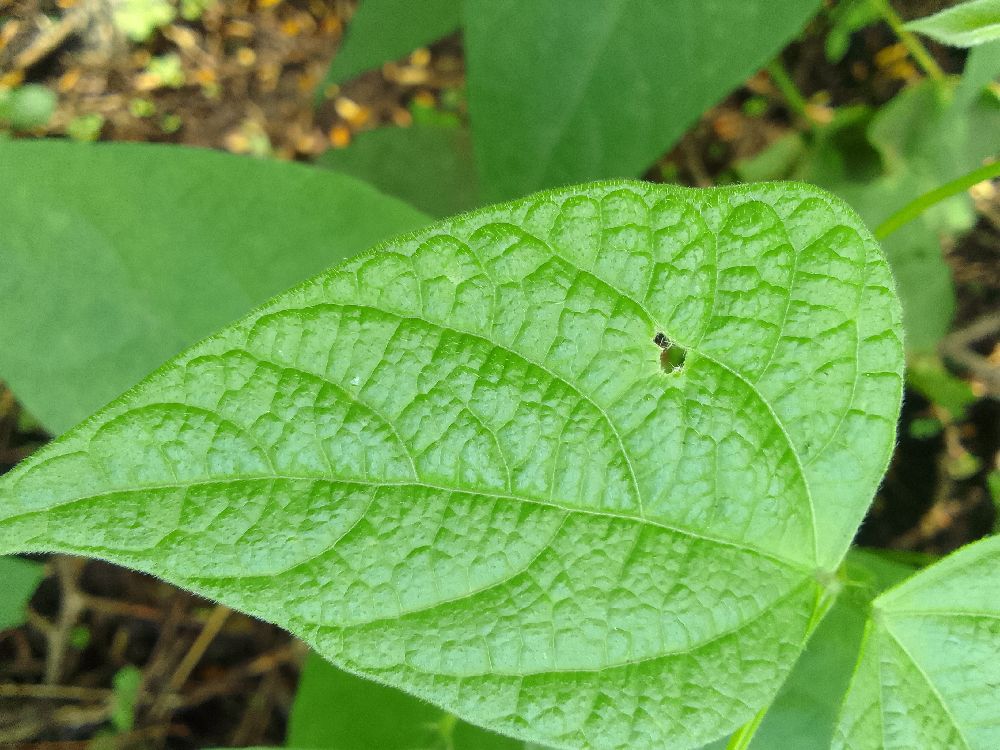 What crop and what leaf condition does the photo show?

common bean, healthy
